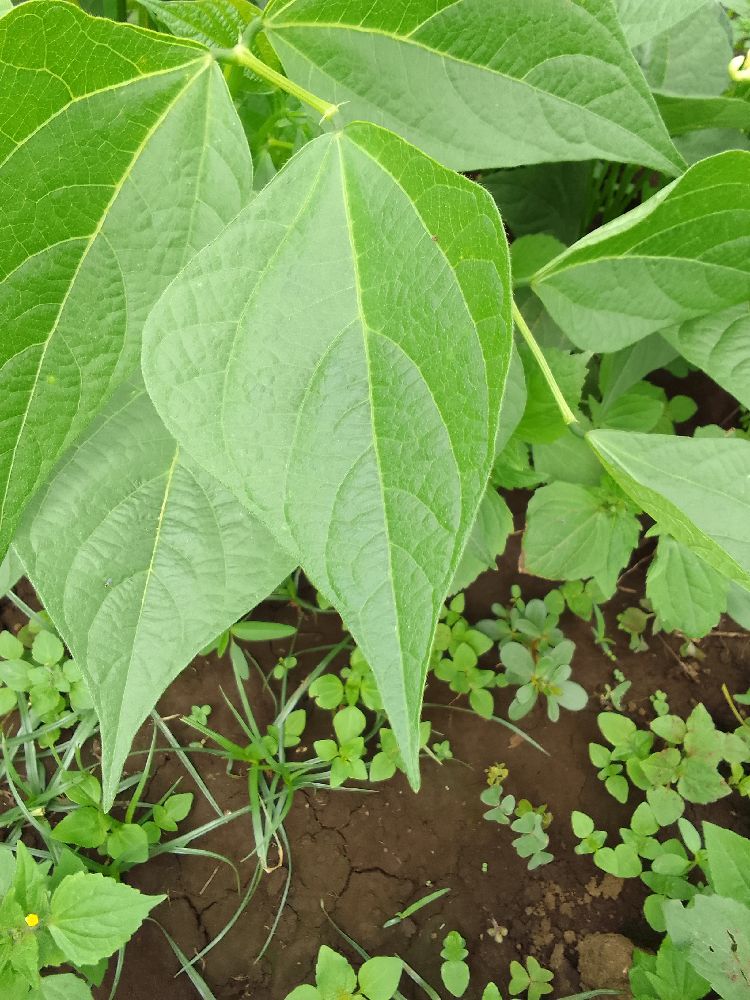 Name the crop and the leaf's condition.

common bean, healthy
